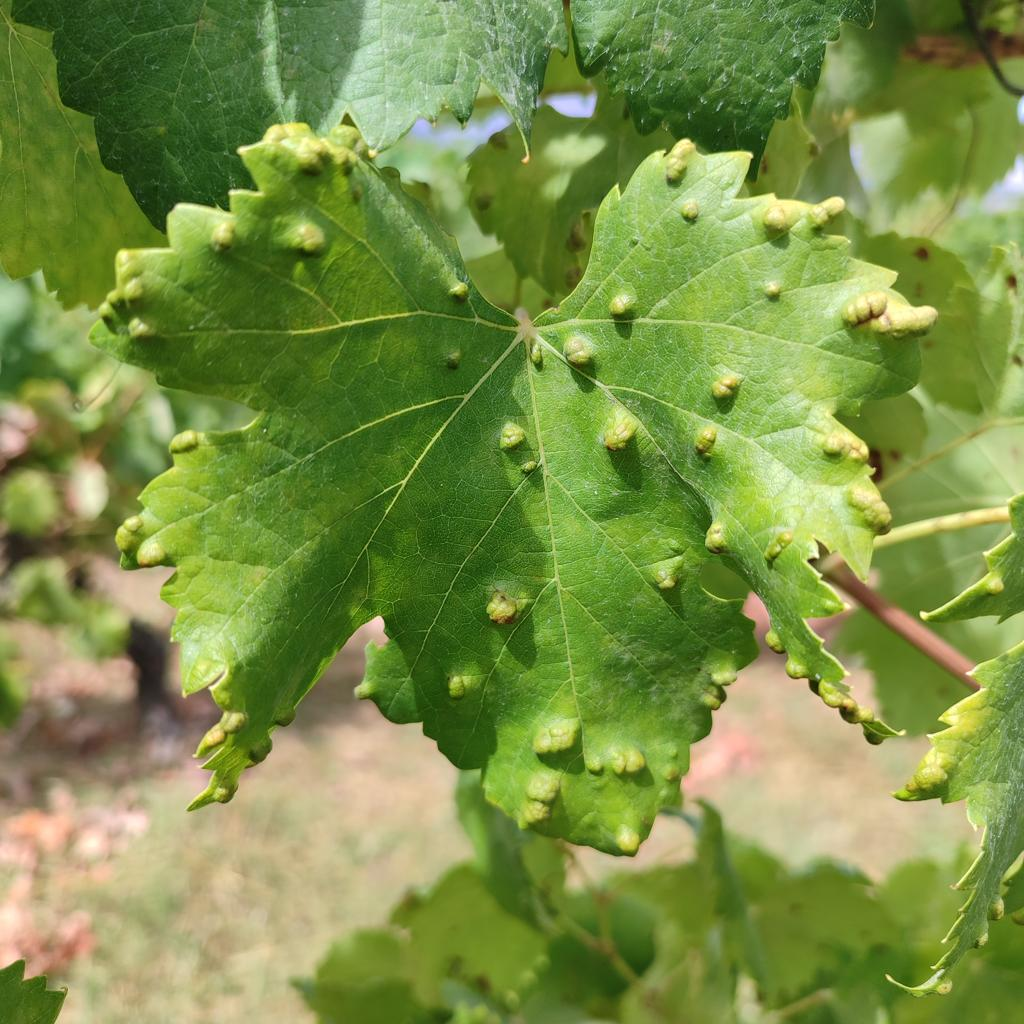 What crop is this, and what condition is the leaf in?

grapevine, erineum mite
